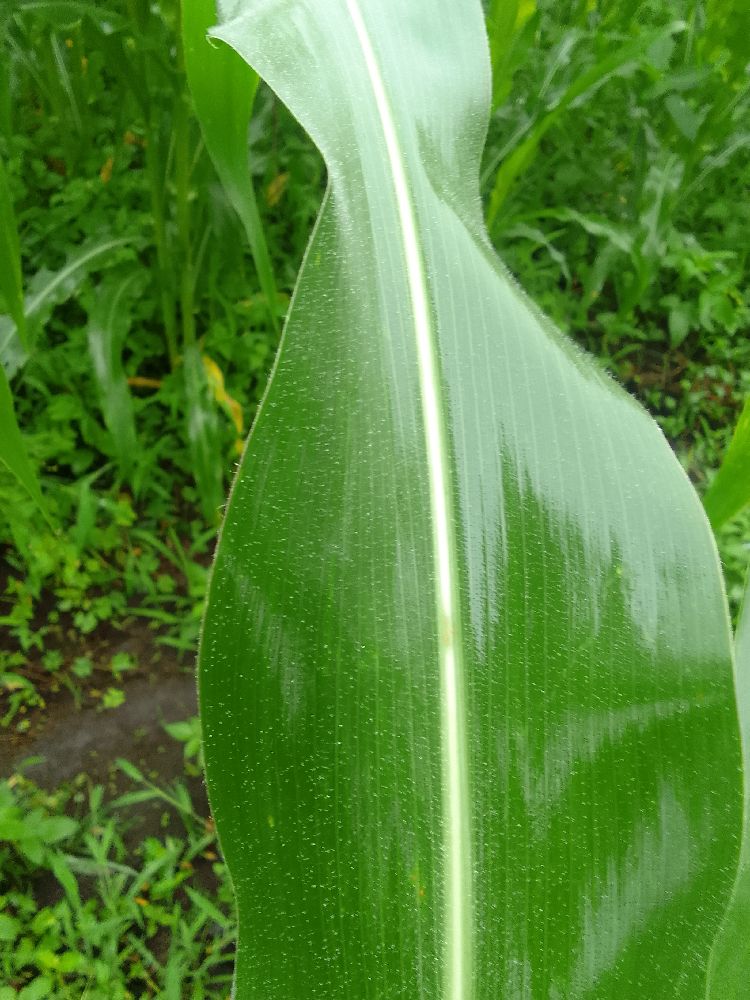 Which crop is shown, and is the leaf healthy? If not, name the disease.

maize, healthy
